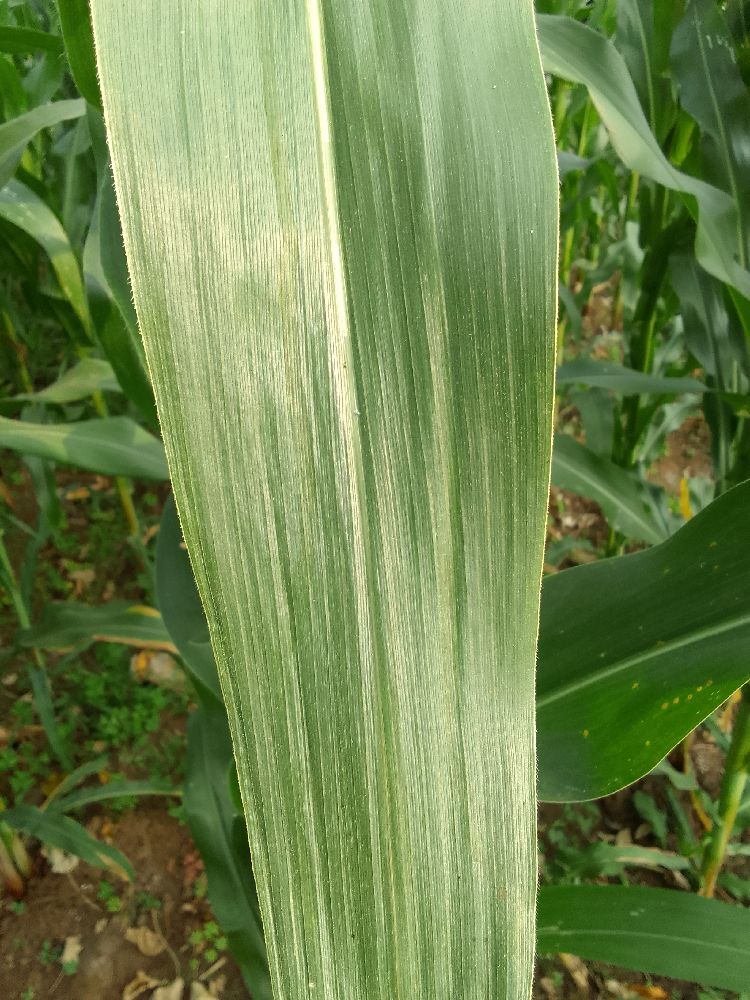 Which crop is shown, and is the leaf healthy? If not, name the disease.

maize, healthy
